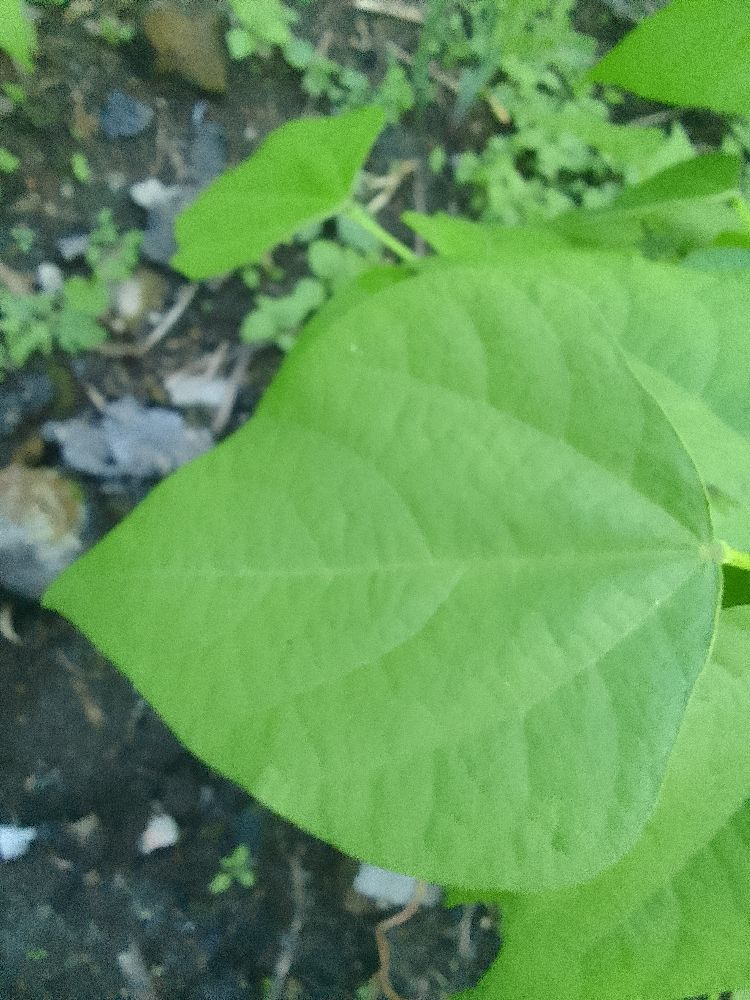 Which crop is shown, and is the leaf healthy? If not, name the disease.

maize, healthy
